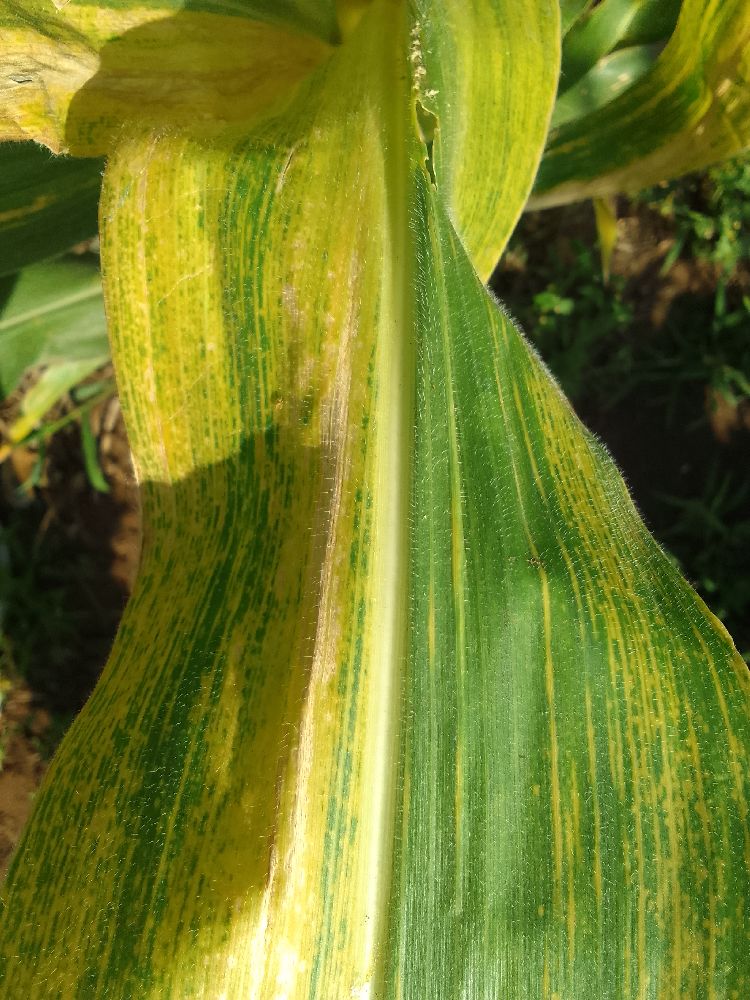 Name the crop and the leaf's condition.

maize, maize lethal necrosis
